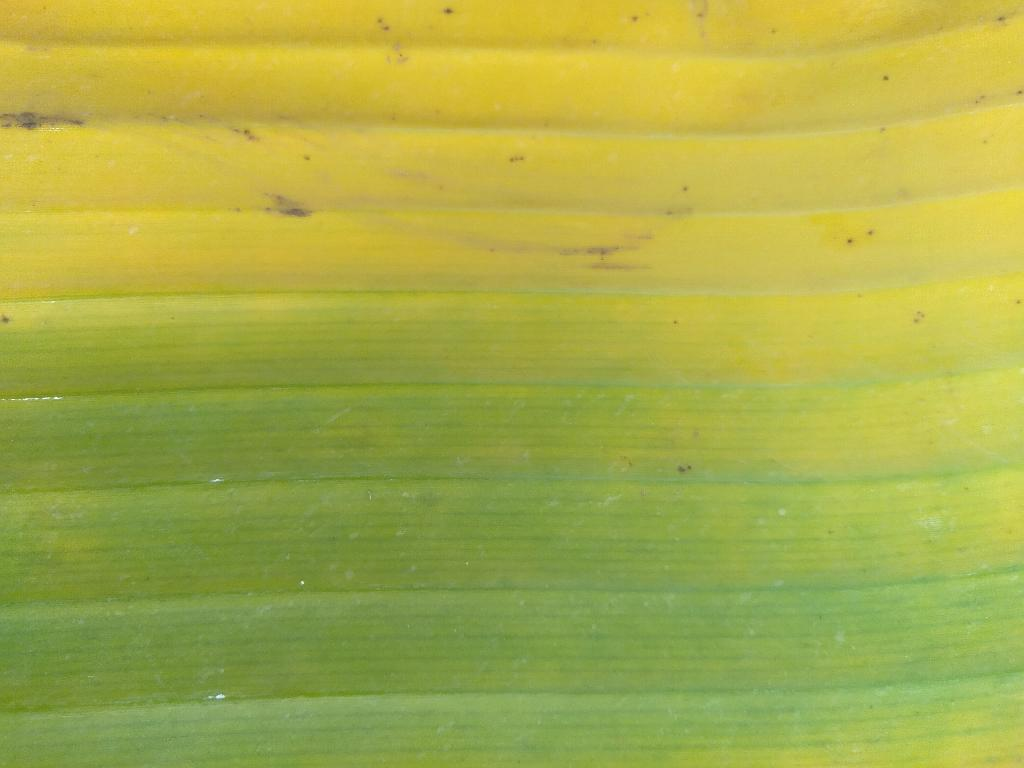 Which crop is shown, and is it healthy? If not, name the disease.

banana, fusarium wilt race 1
